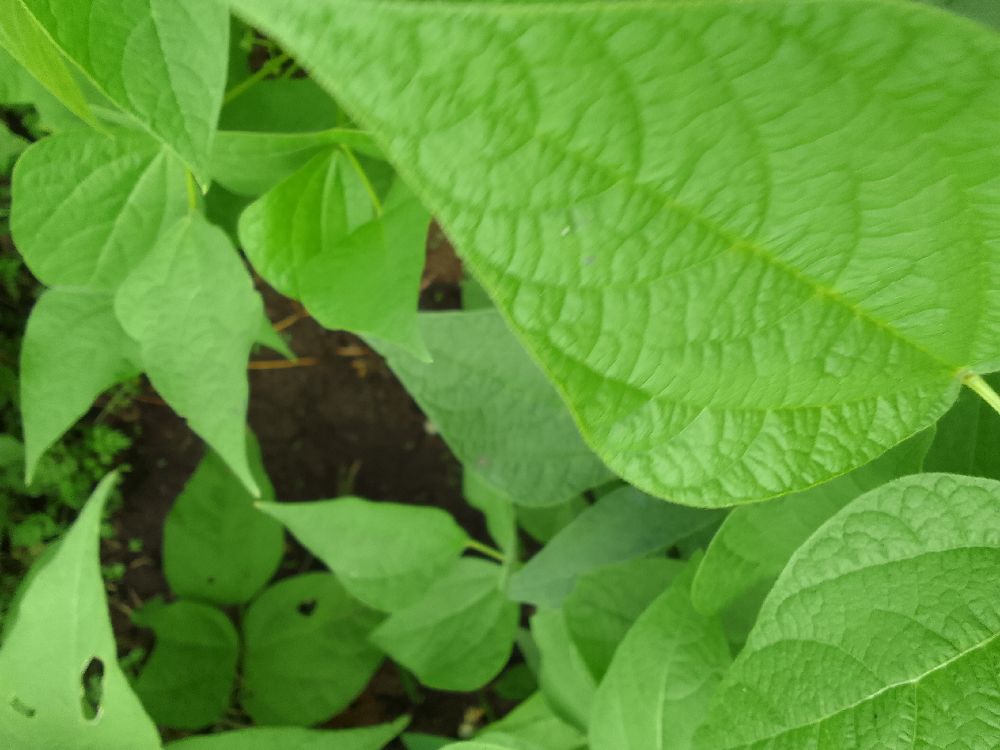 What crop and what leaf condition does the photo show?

common bean, healthy
